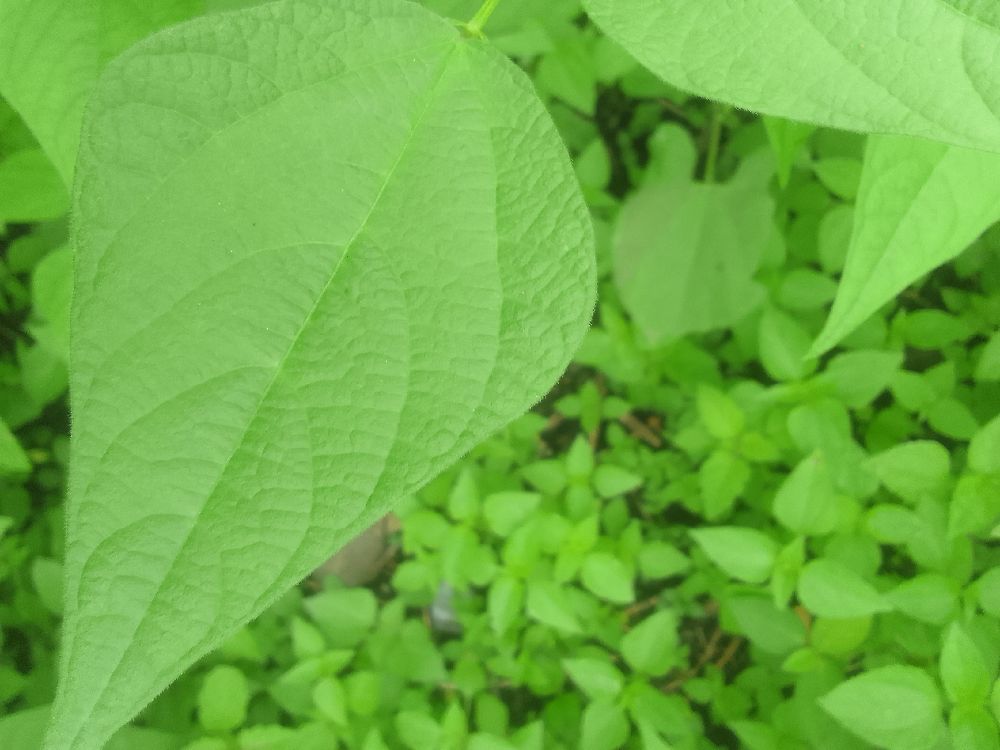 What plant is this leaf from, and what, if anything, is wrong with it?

common bean, healthy
